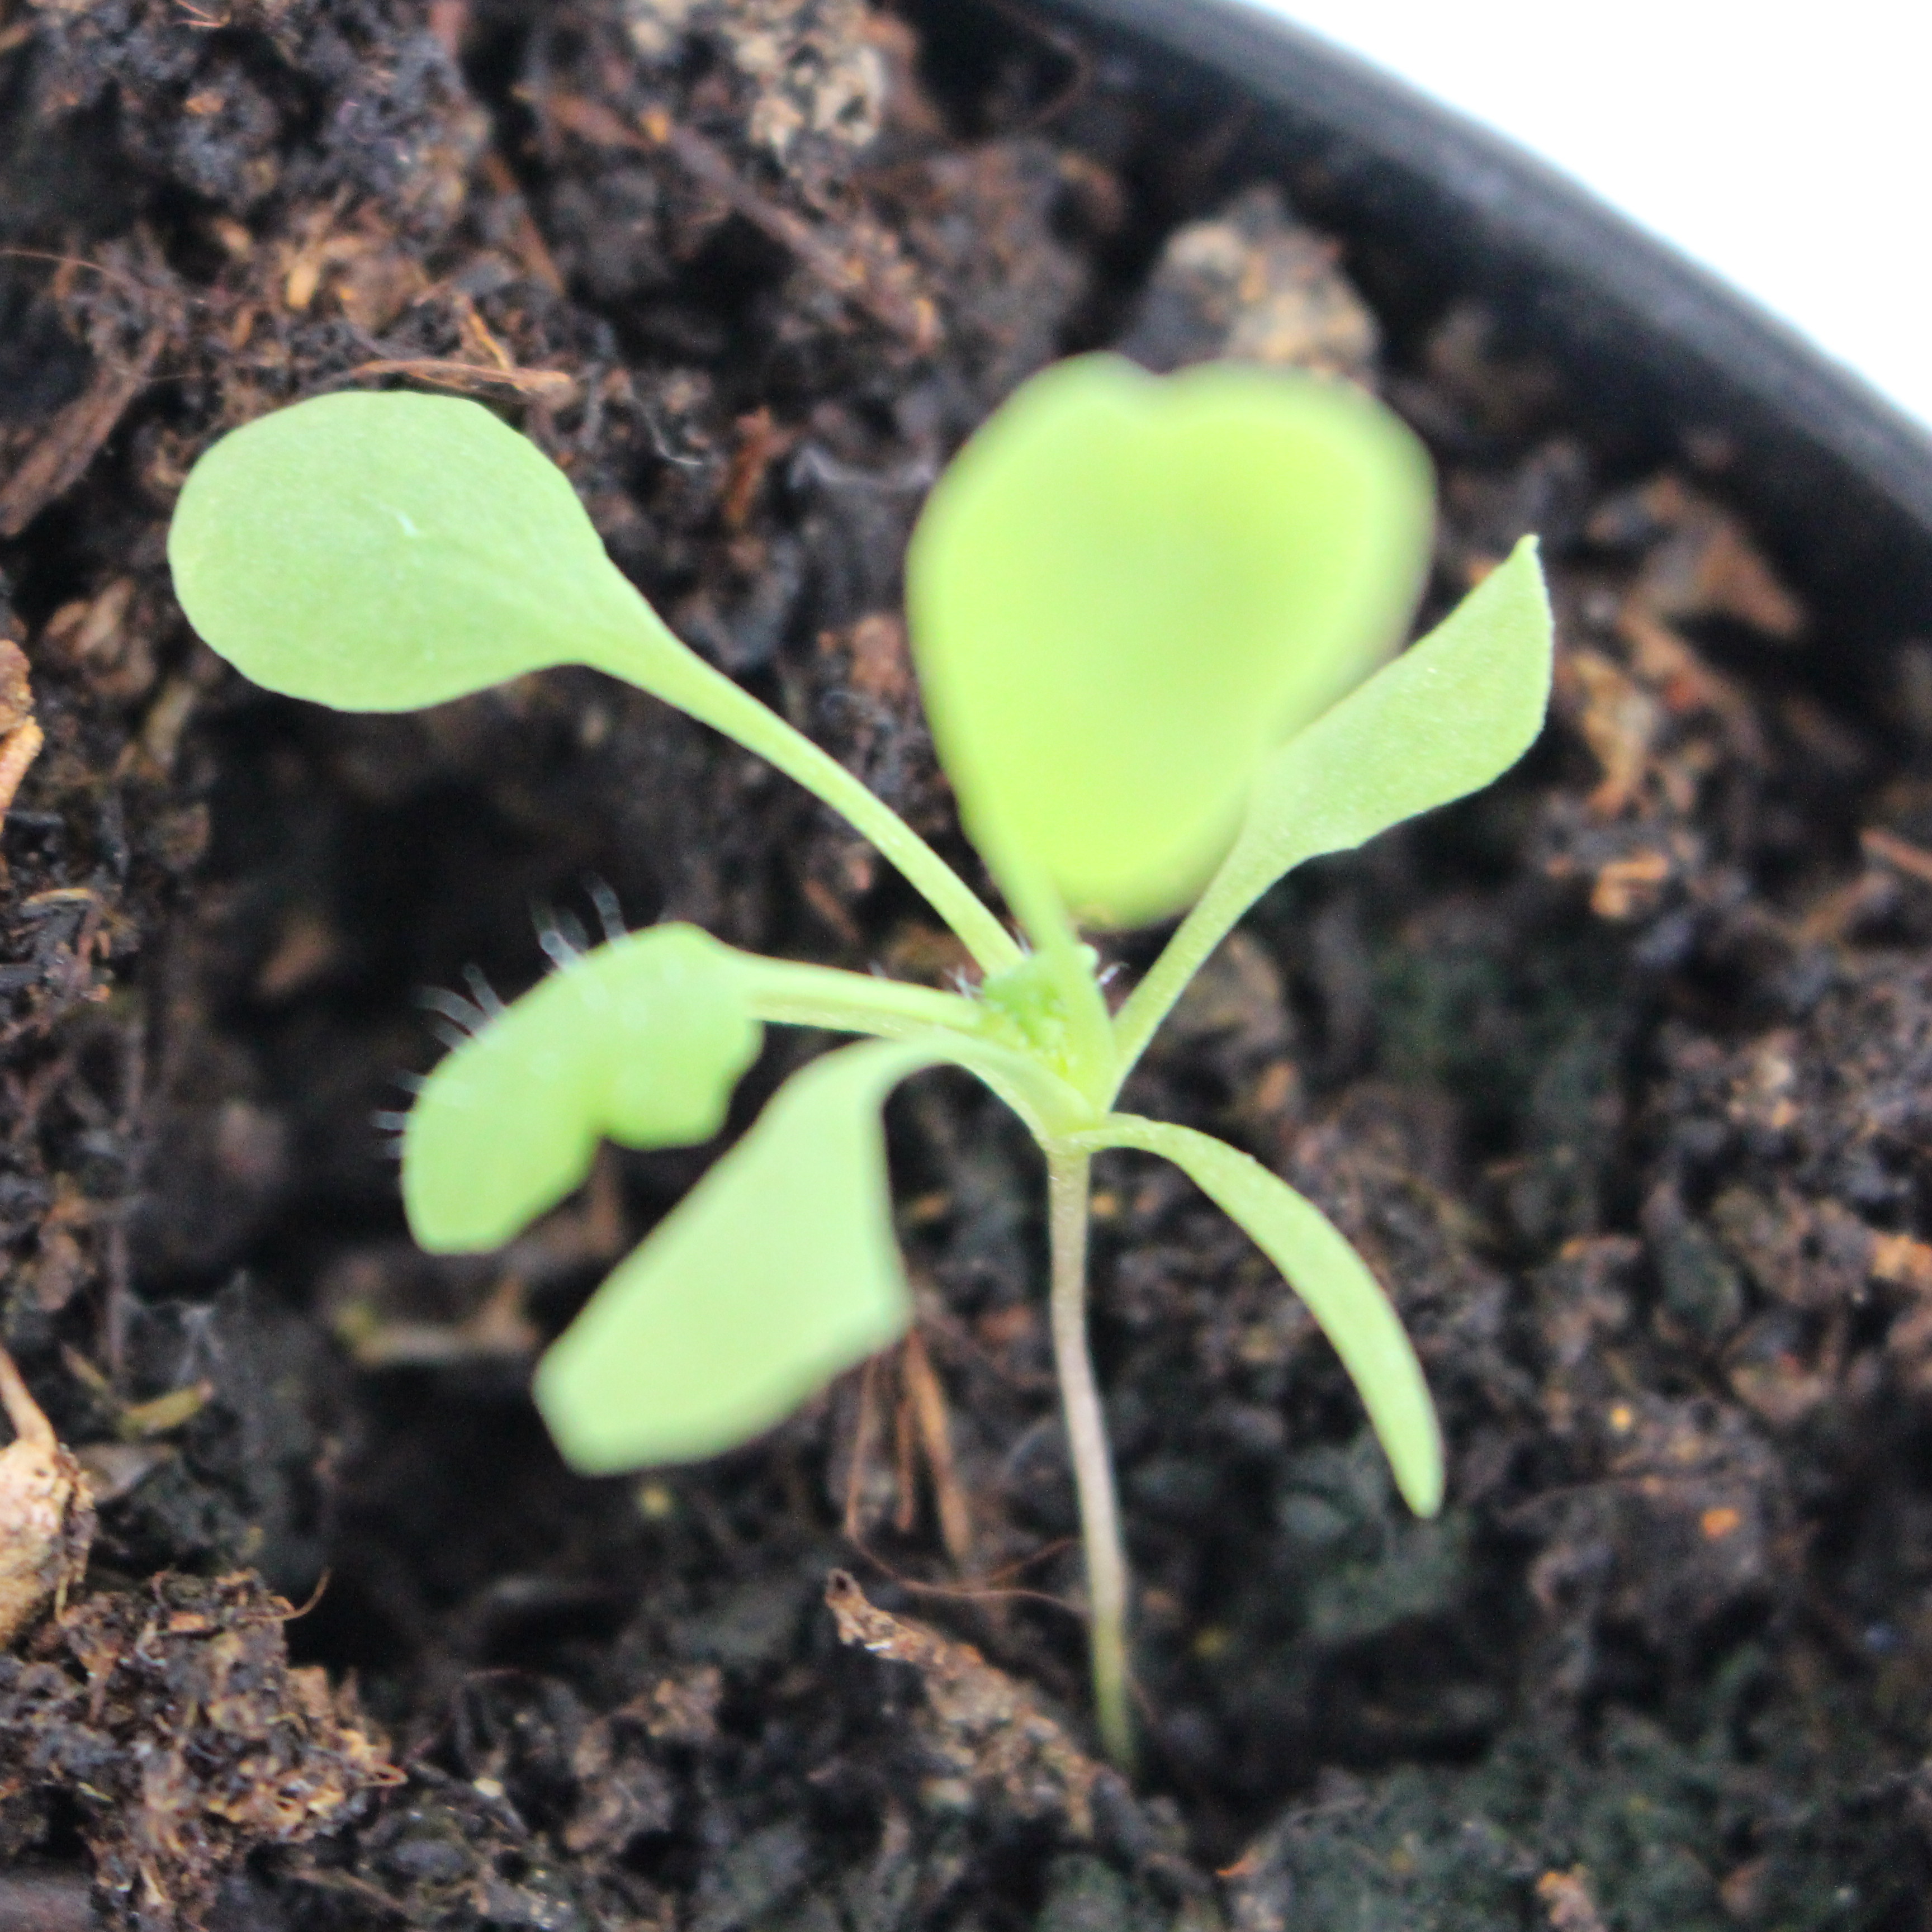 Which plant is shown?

Papaver rhoeas
